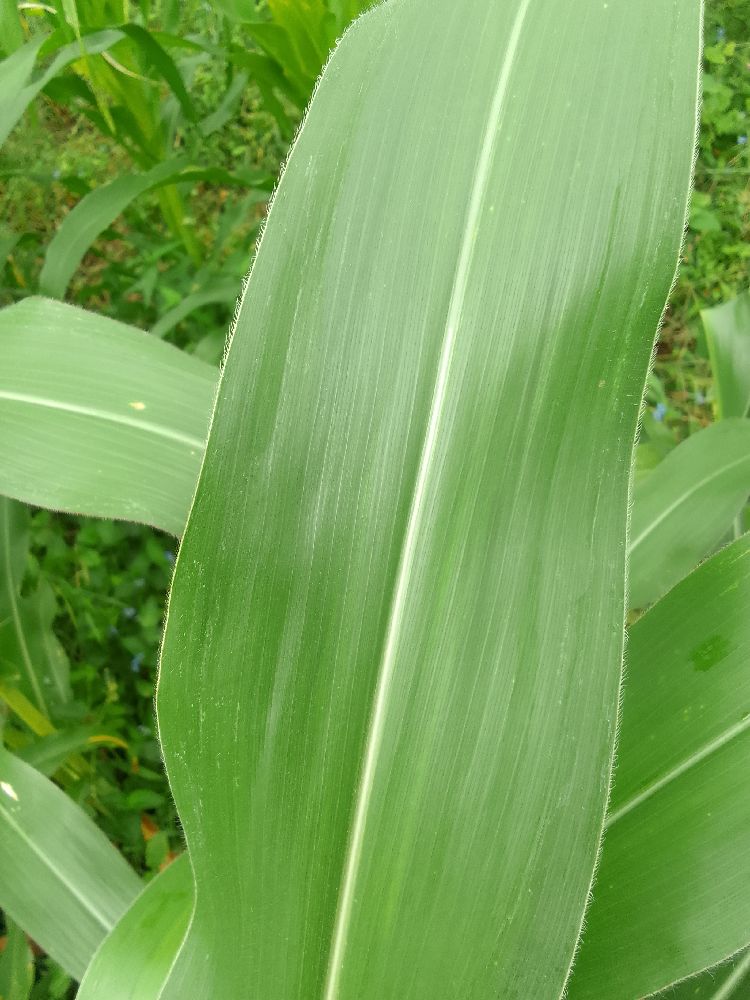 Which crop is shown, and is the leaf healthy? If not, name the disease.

maize, healthy
